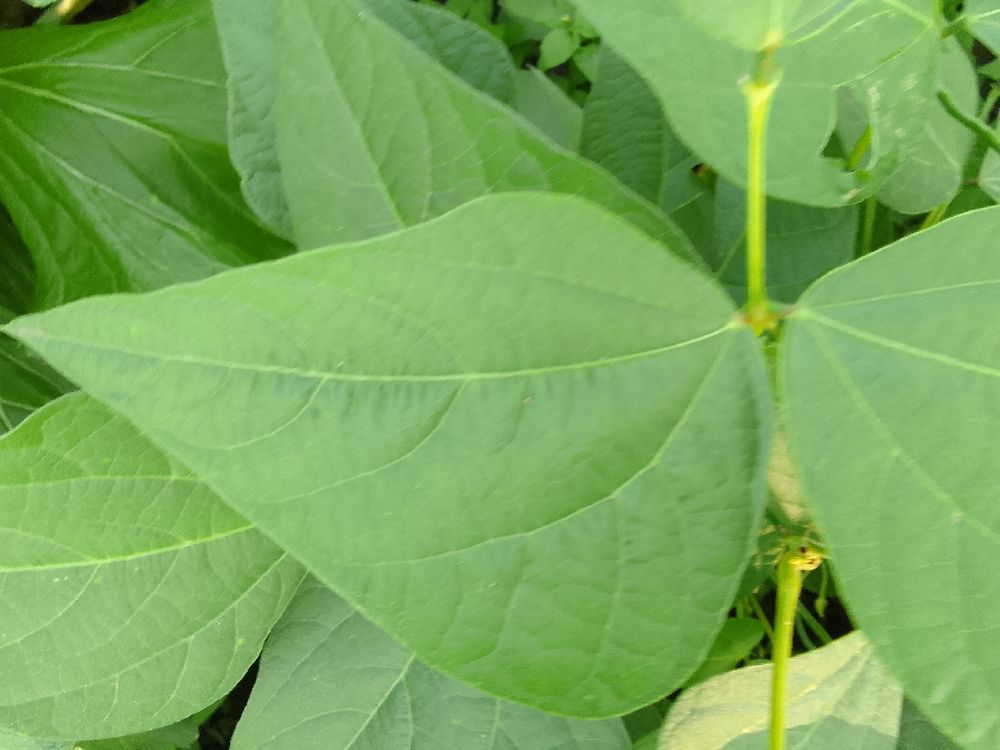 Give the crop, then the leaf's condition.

common bean, healthy
